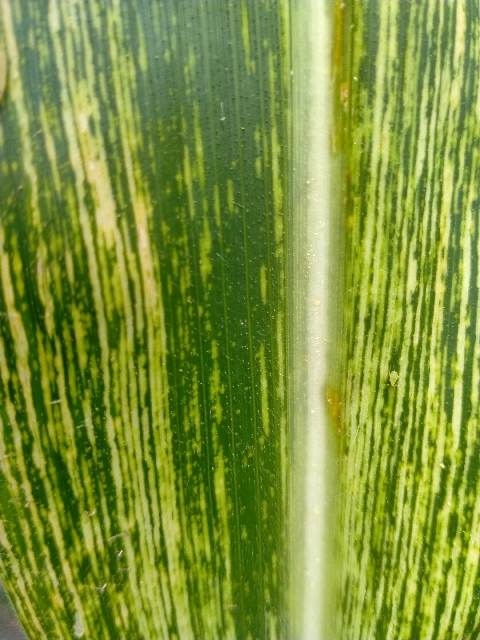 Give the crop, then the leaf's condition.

maize, maize streak virus
